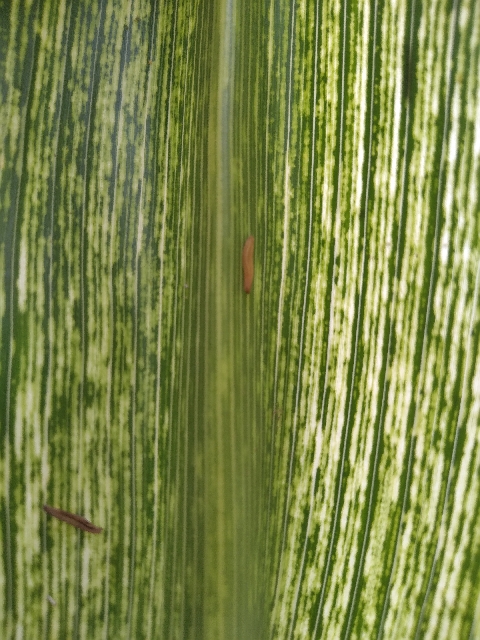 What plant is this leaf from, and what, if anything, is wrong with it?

maize, maize streak virus
